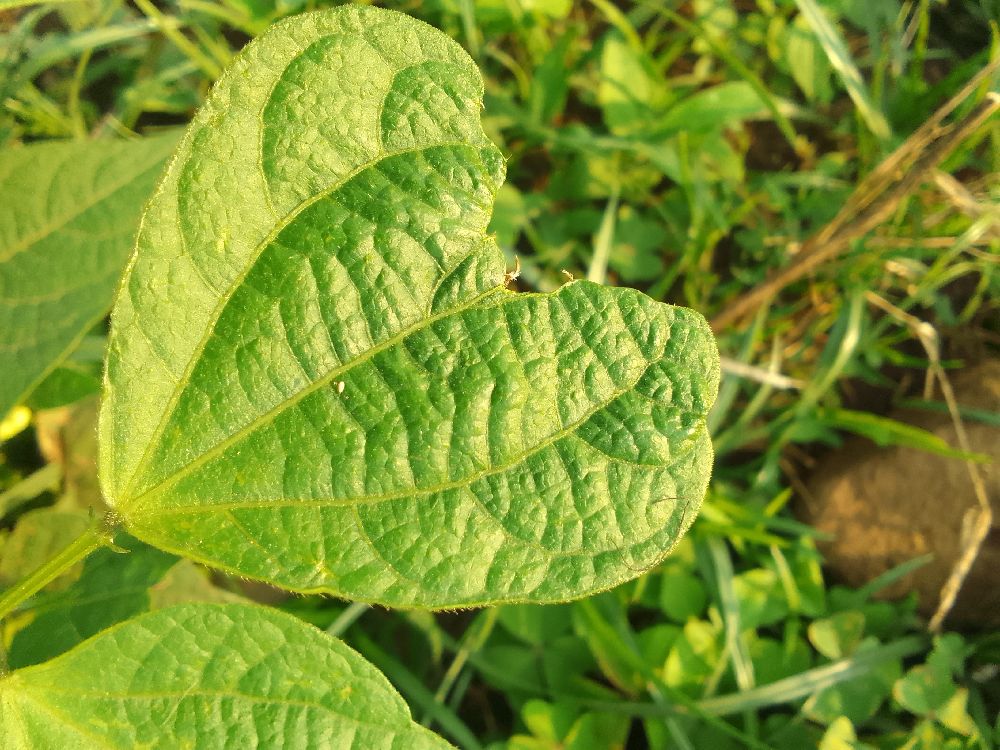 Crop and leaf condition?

common bean, healthy
